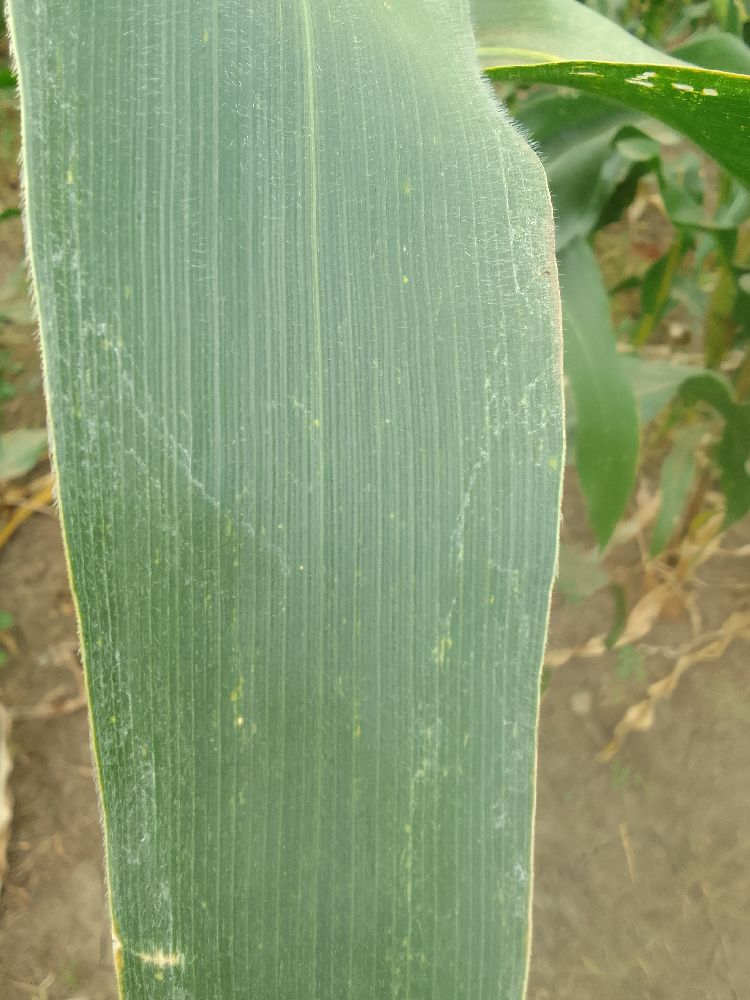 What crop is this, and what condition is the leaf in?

maize, healthy
